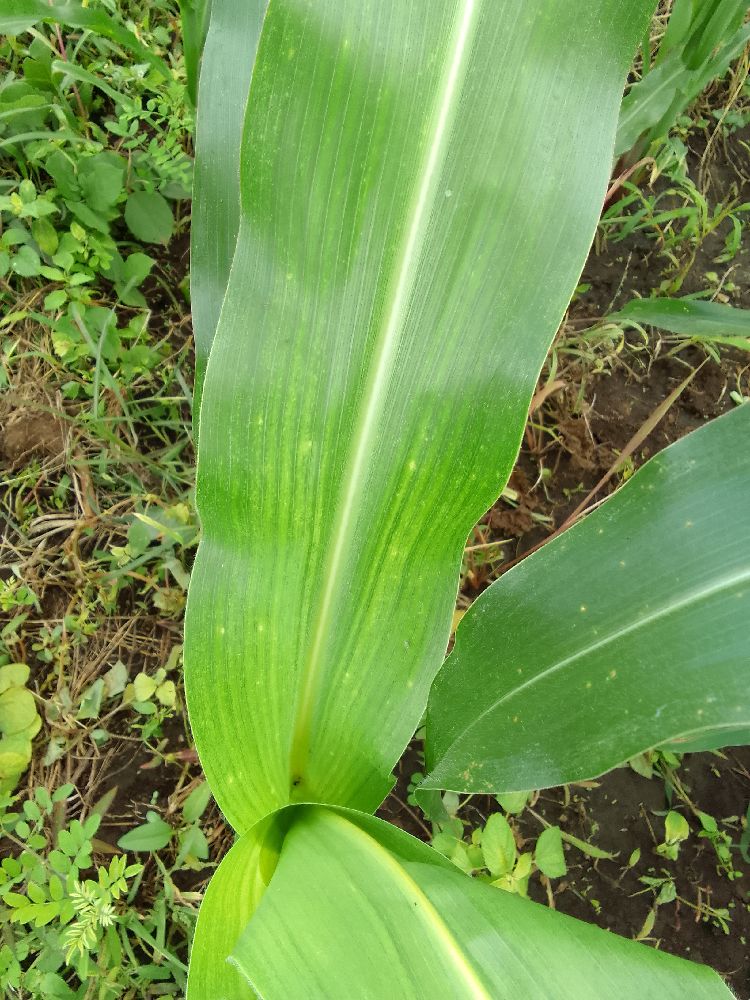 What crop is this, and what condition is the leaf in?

maize, maize lethal necrosis
